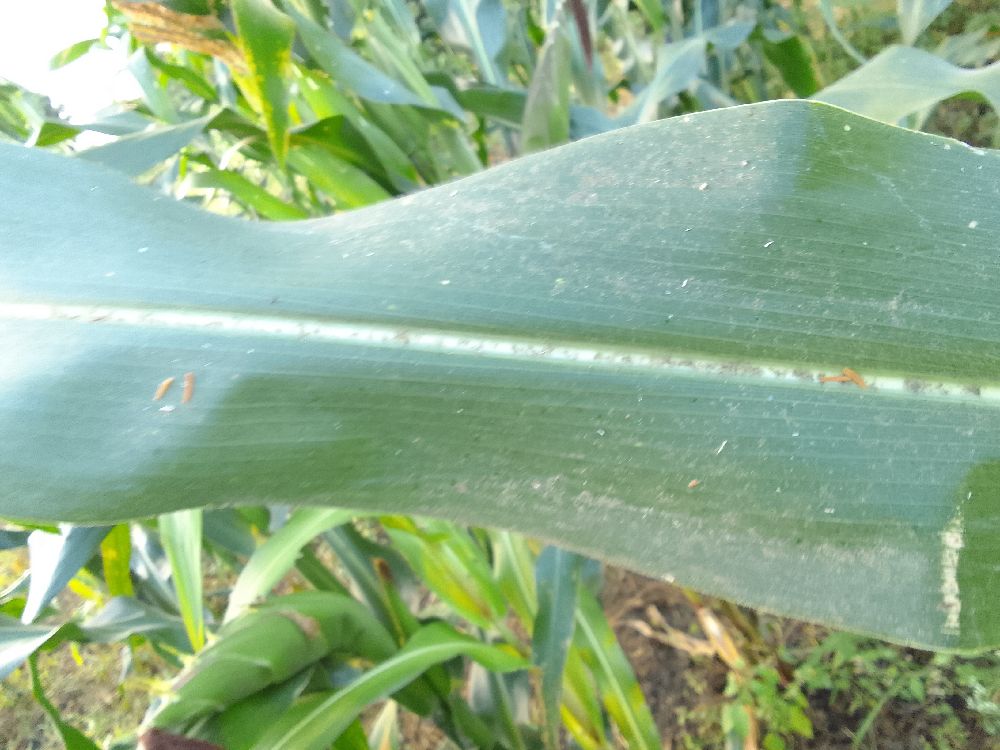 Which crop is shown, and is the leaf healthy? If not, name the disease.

maize, healthy
